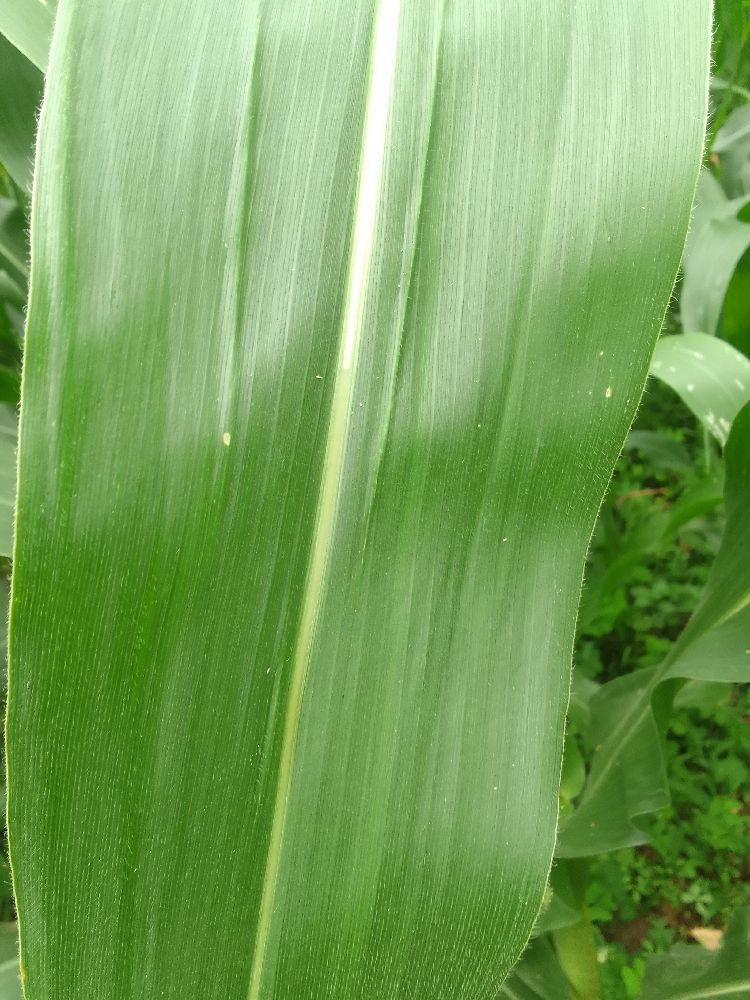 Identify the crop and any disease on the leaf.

maize, healthy
